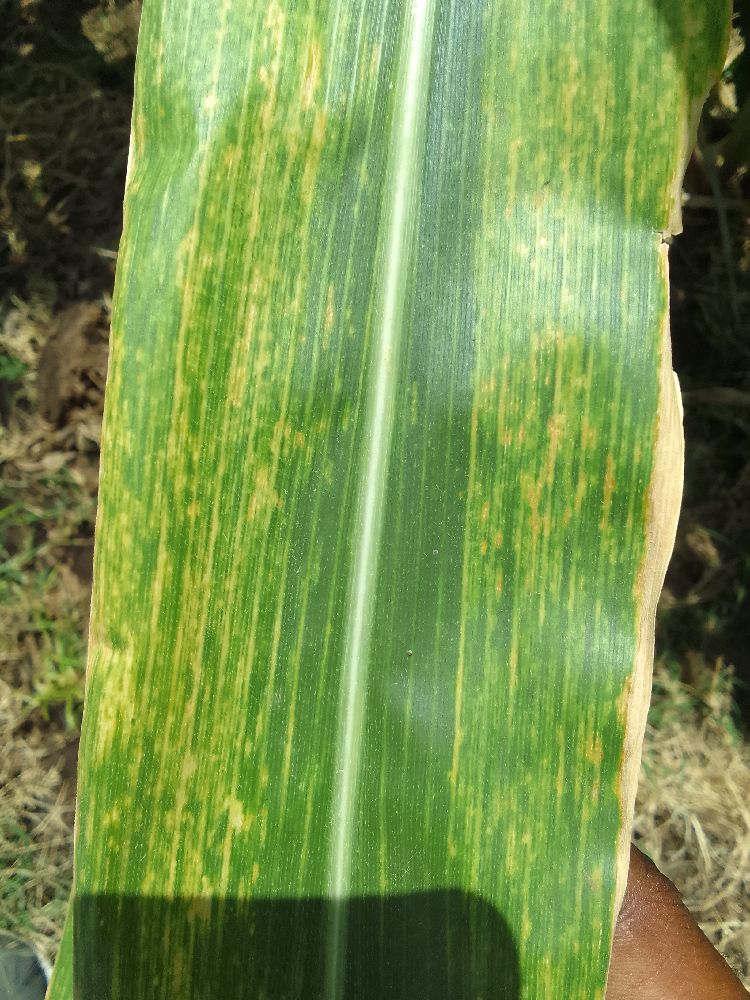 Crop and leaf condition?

maize, maize lethal necrosis
